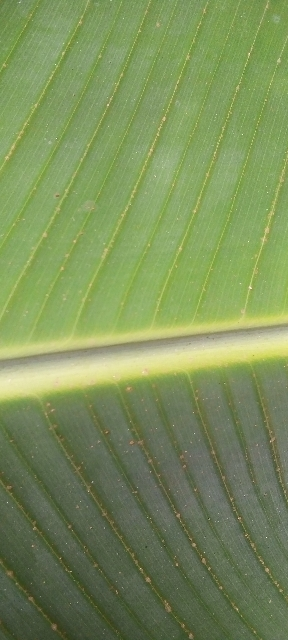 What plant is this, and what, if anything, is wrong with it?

banana, healthy
